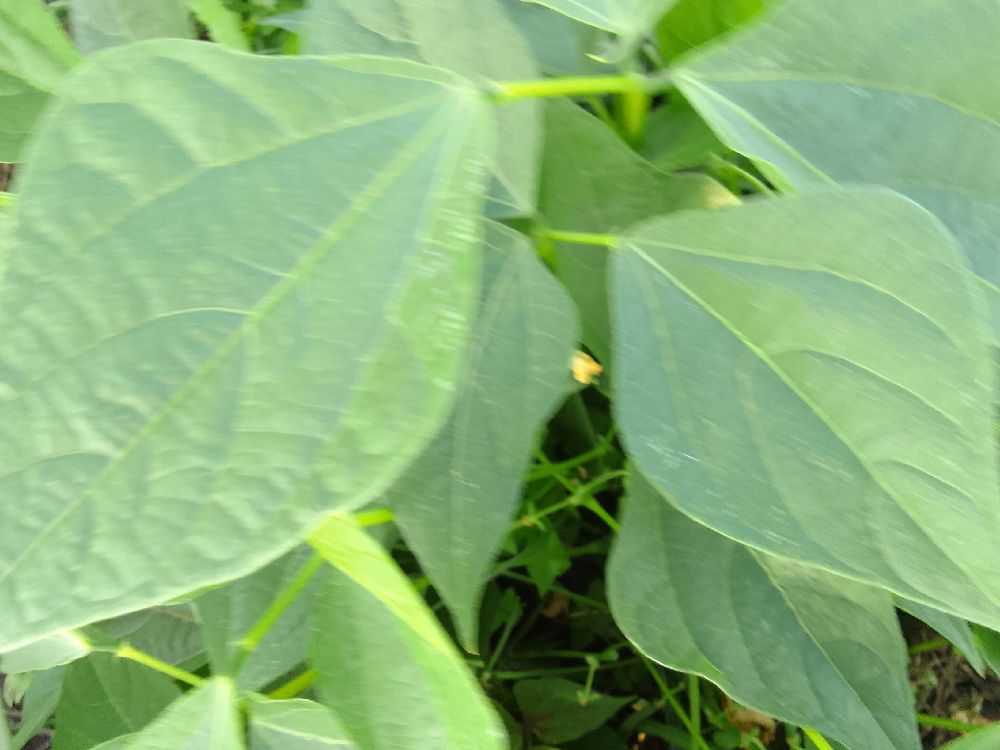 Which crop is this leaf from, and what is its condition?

common bean, healthy
